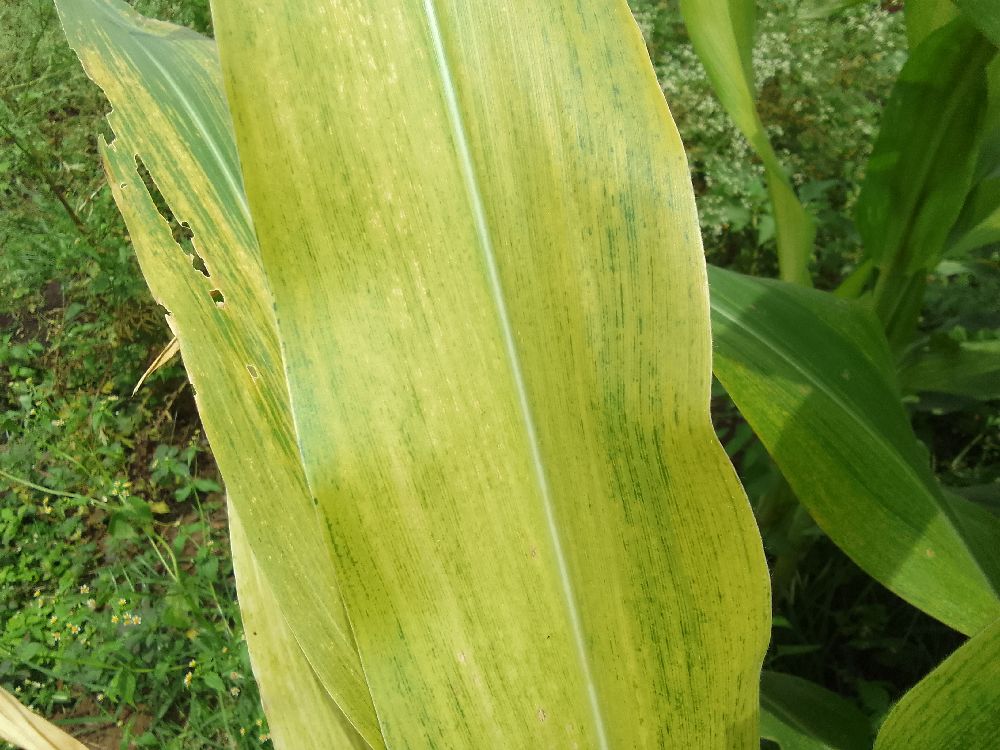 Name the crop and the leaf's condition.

maize, maize lethal necrosis
